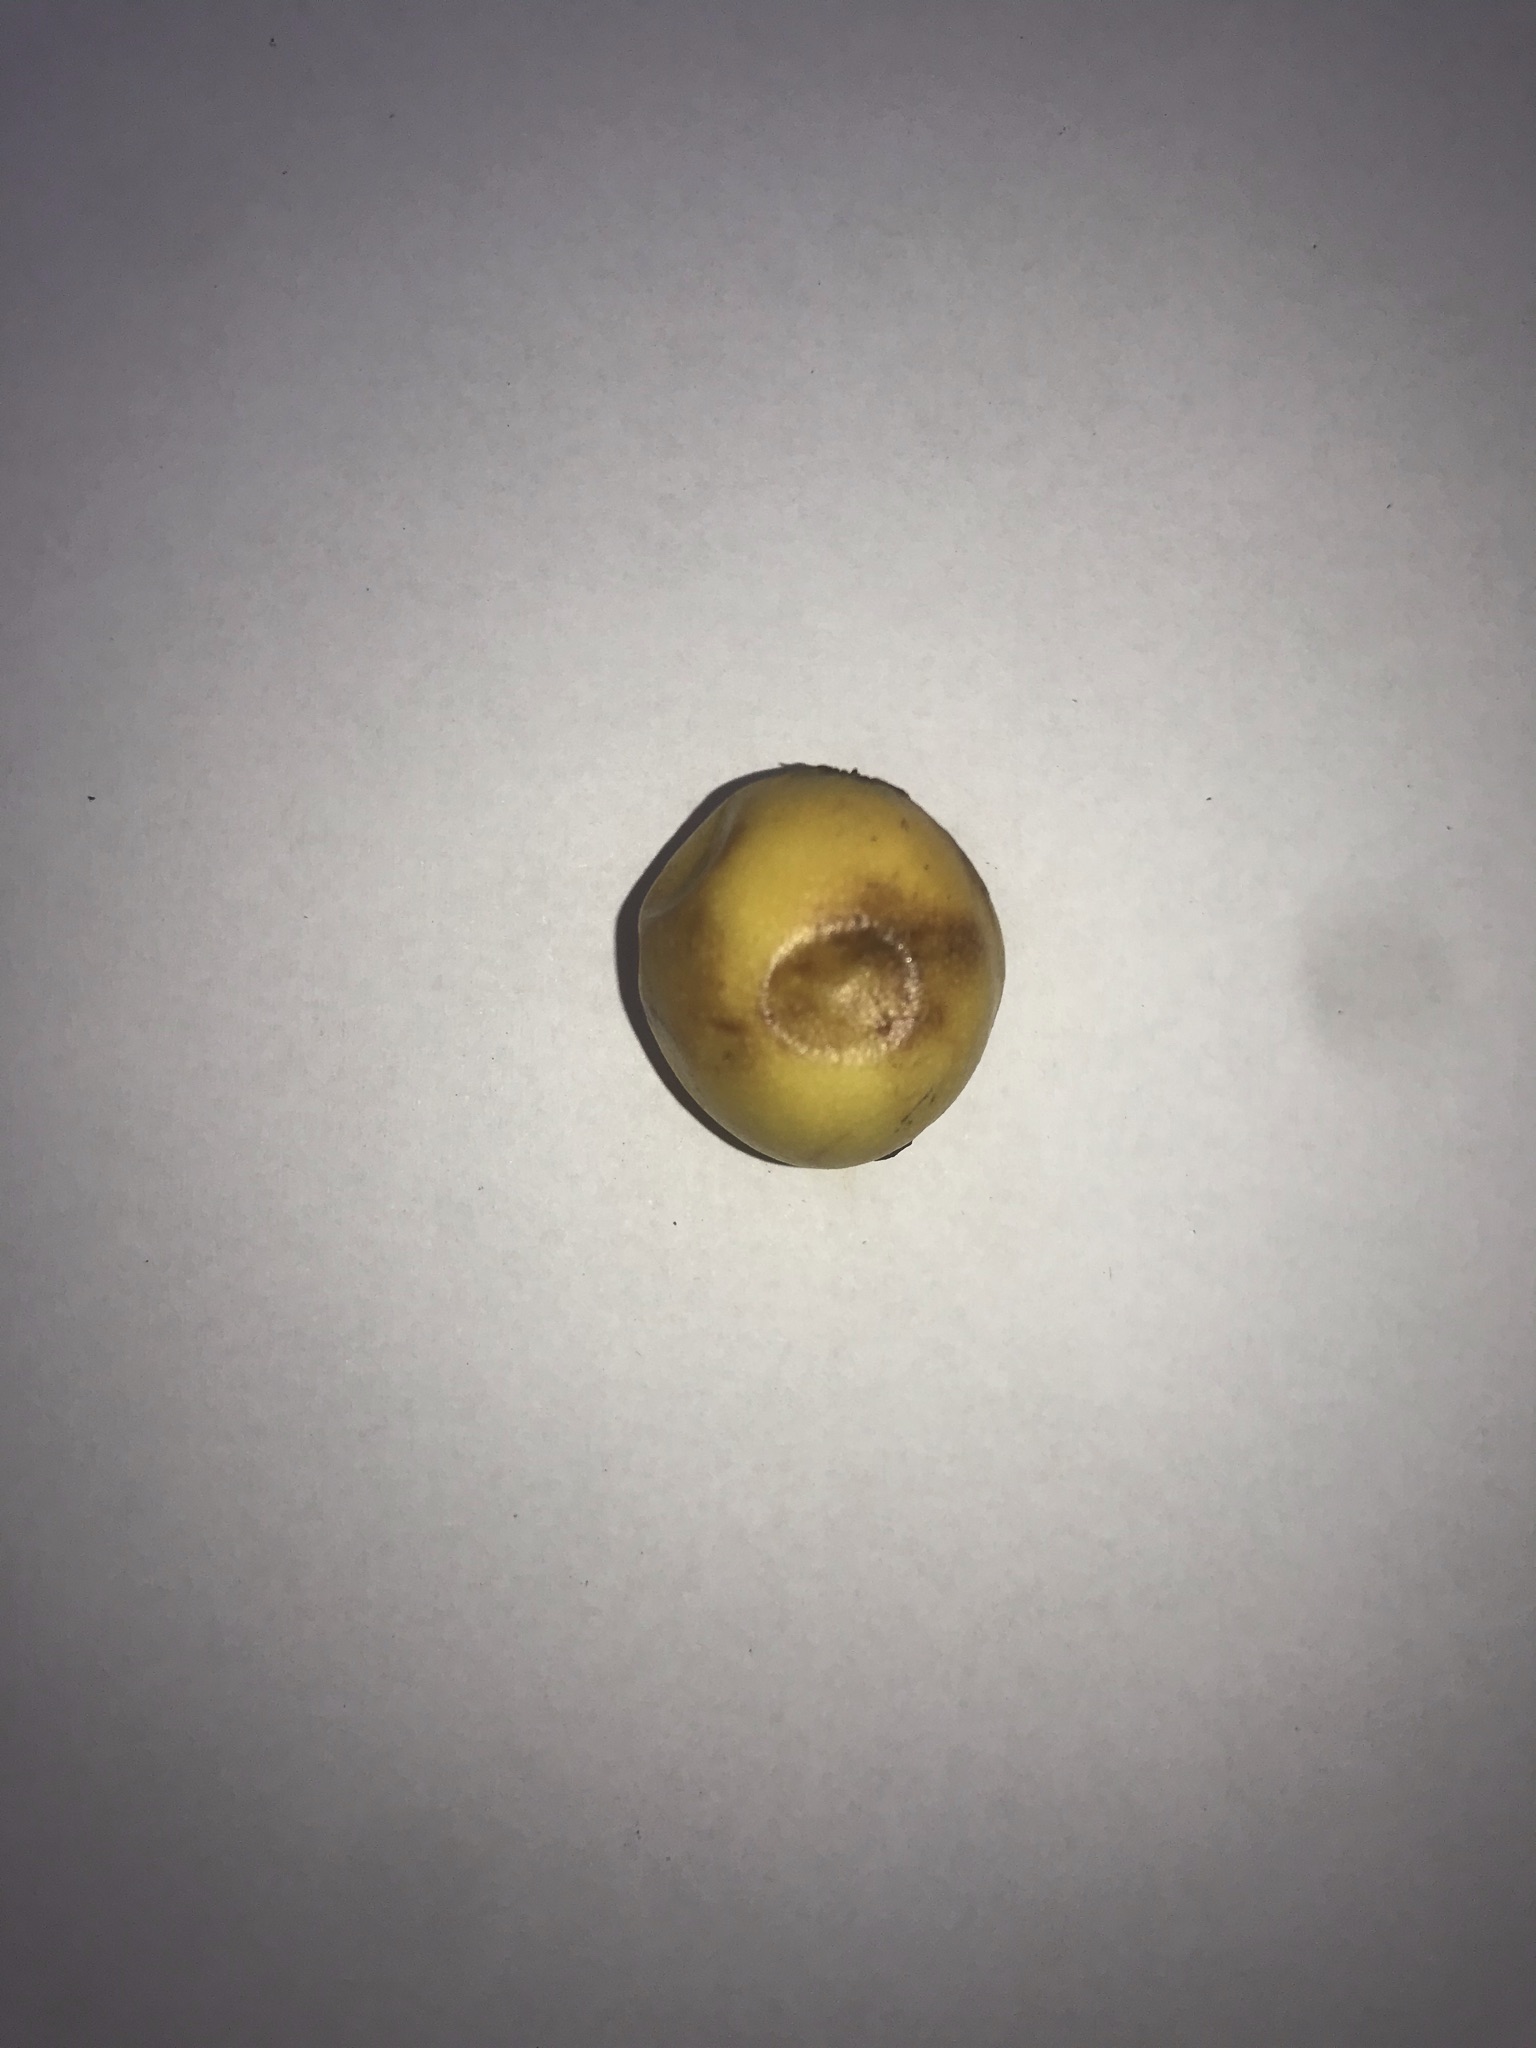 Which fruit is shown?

abiu
